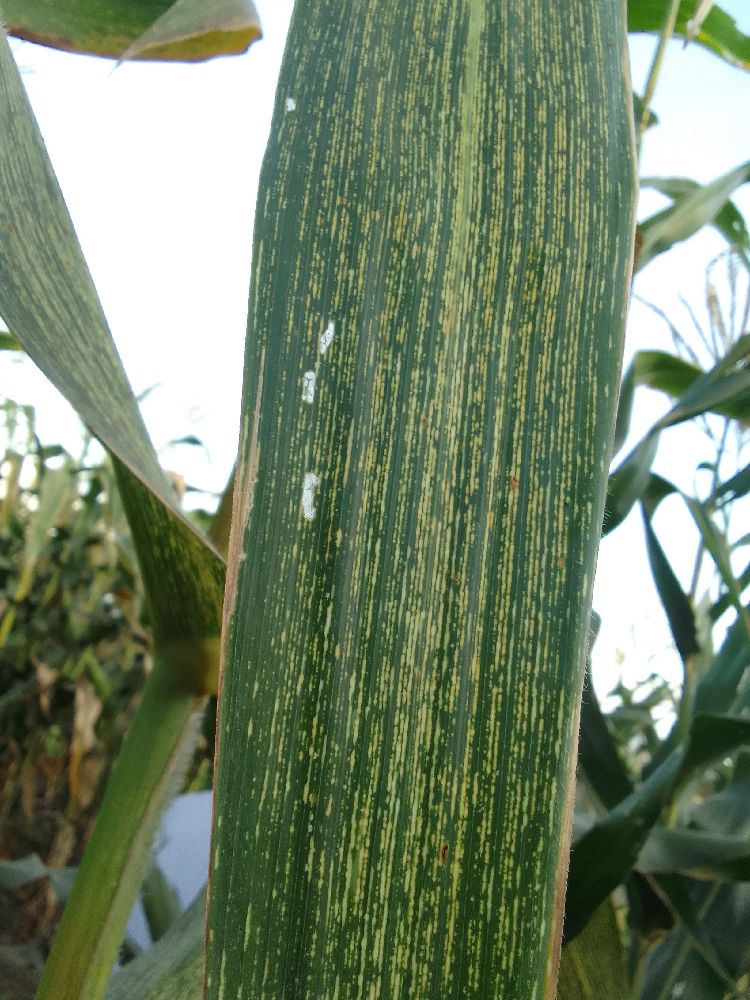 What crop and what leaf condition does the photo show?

maize, maize streak virus
